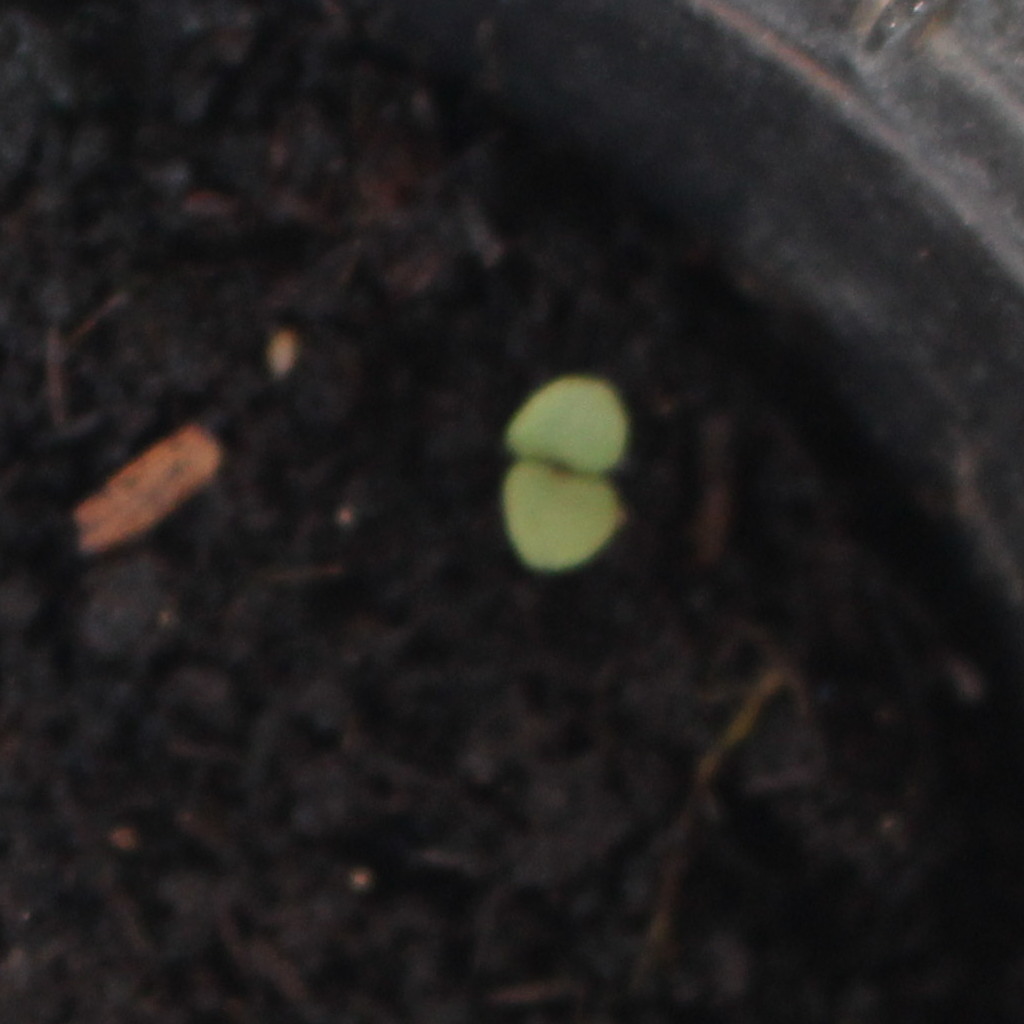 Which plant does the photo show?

Veronica persica
